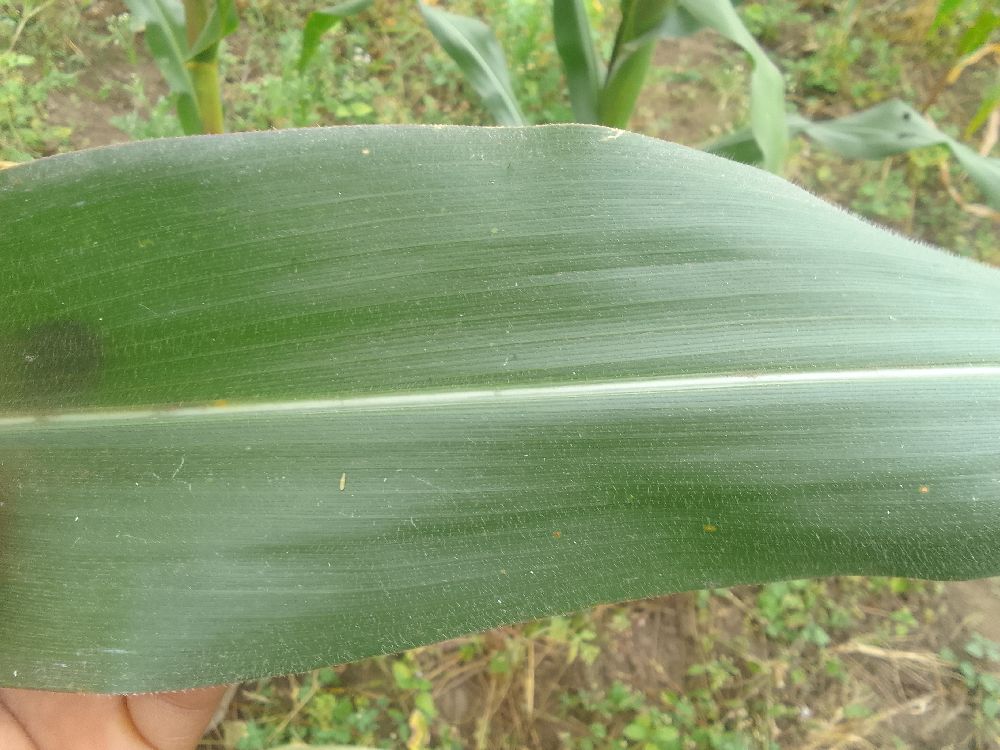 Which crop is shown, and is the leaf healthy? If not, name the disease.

maize, healthy
